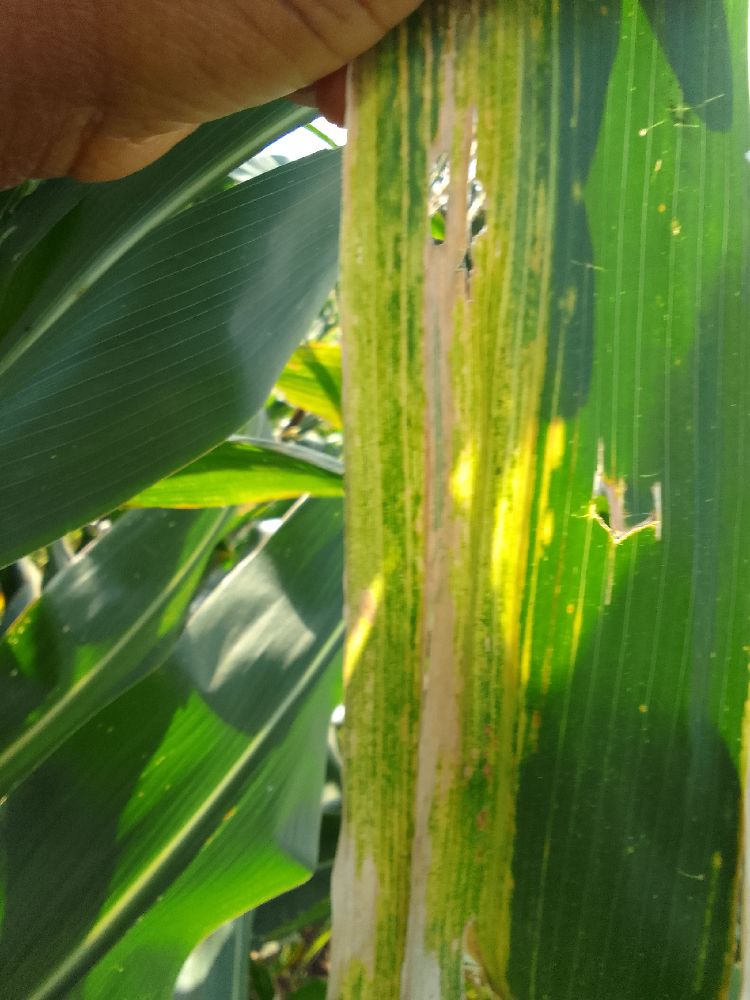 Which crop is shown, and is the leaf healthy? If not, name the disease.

maize, maize lethal necrosis
